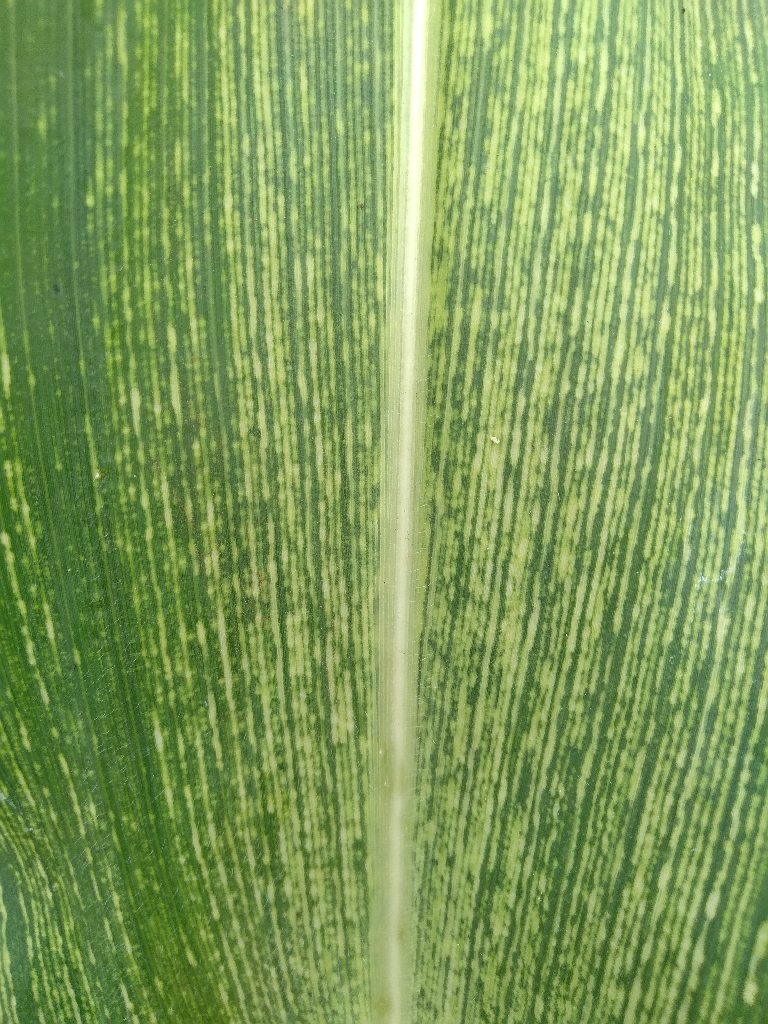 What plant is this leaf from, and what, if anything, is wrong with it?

maize, maize streak virus
